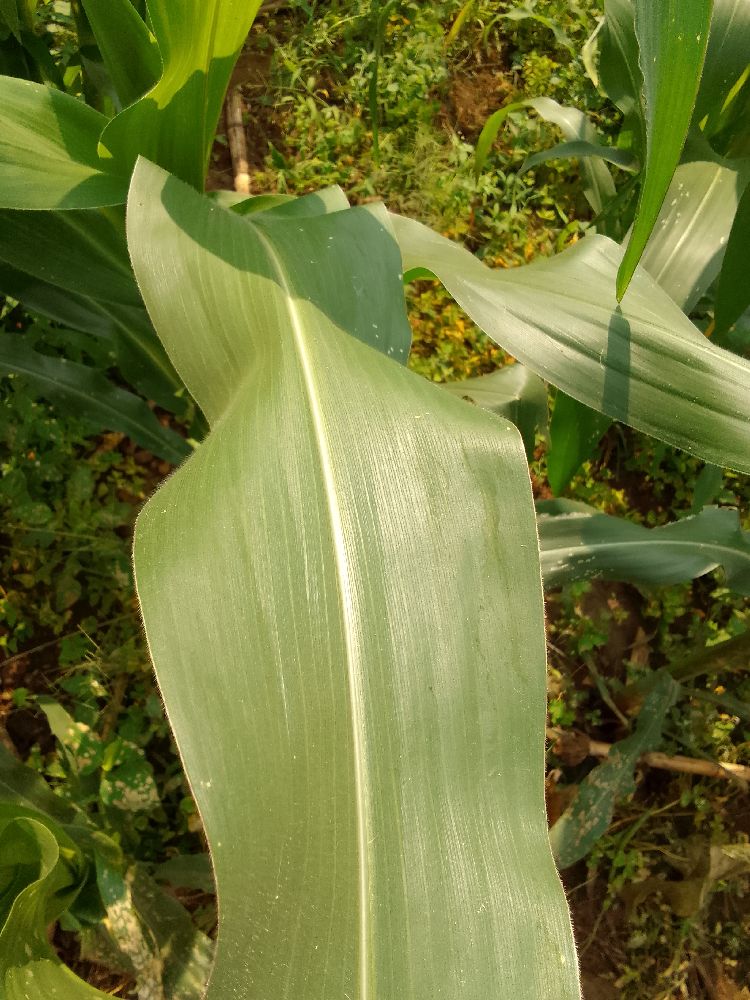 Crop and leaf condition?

maize, healthy
